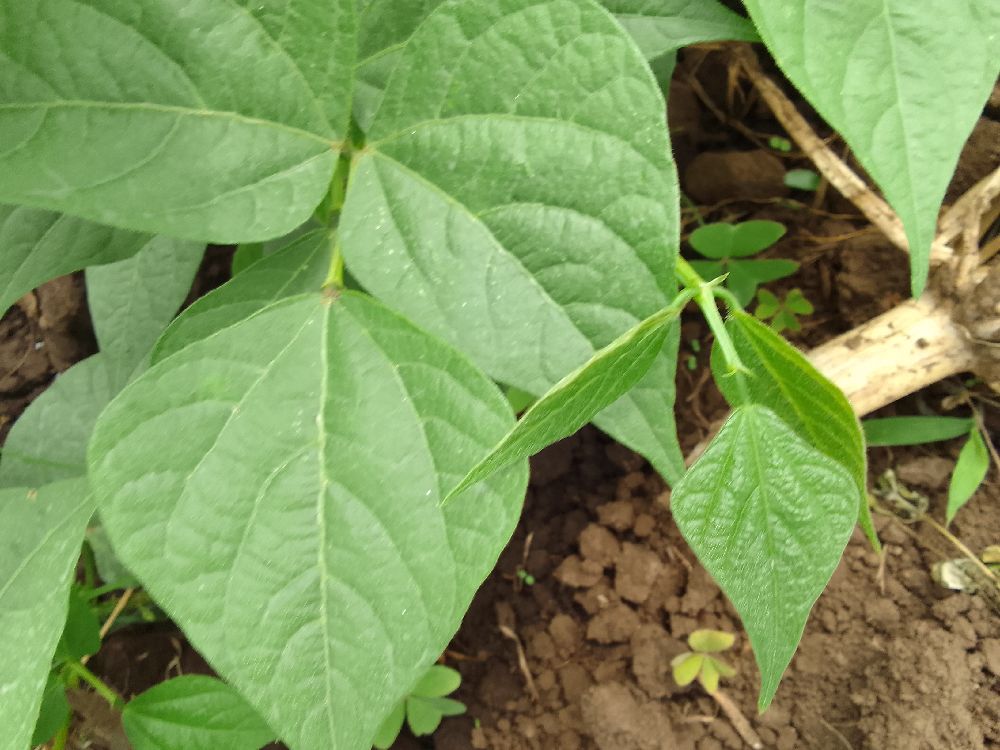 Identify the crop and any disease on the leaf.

common bean, healthy
